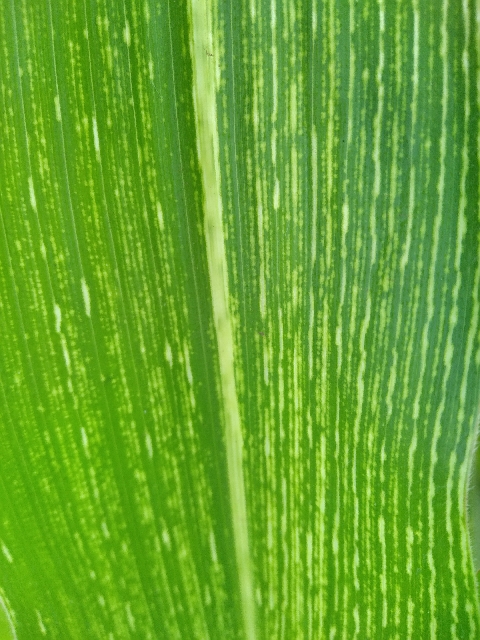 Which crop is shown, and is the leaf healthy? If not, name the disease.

maize, maize streak virus
